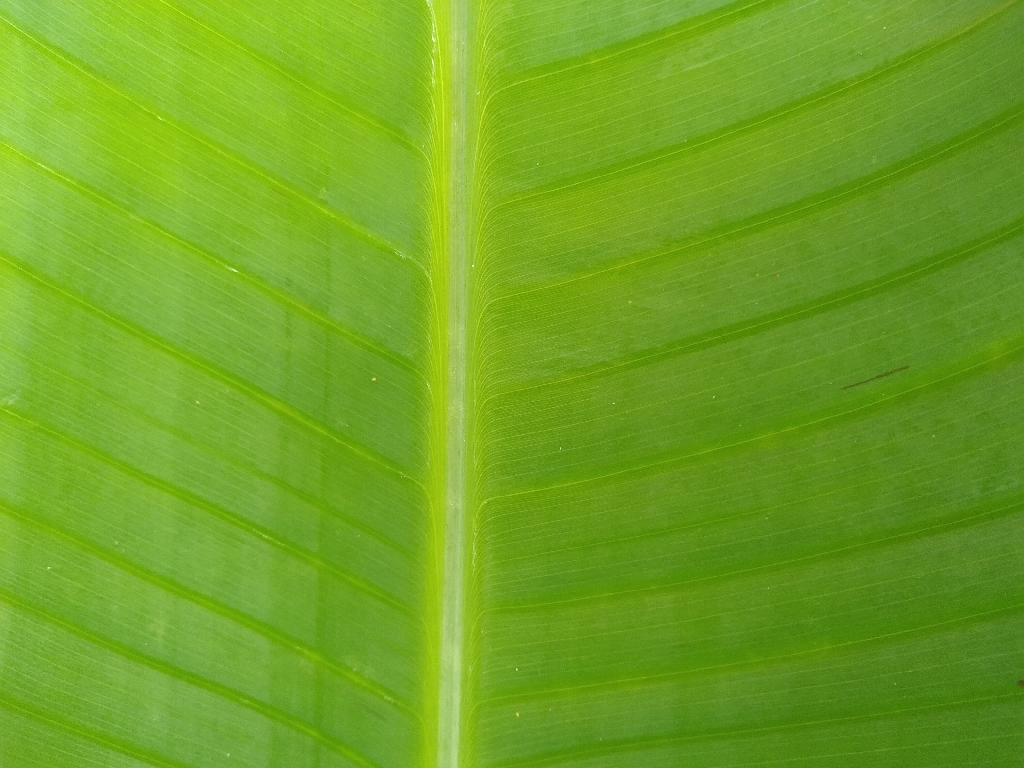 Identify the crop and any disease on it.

banana, healthy
